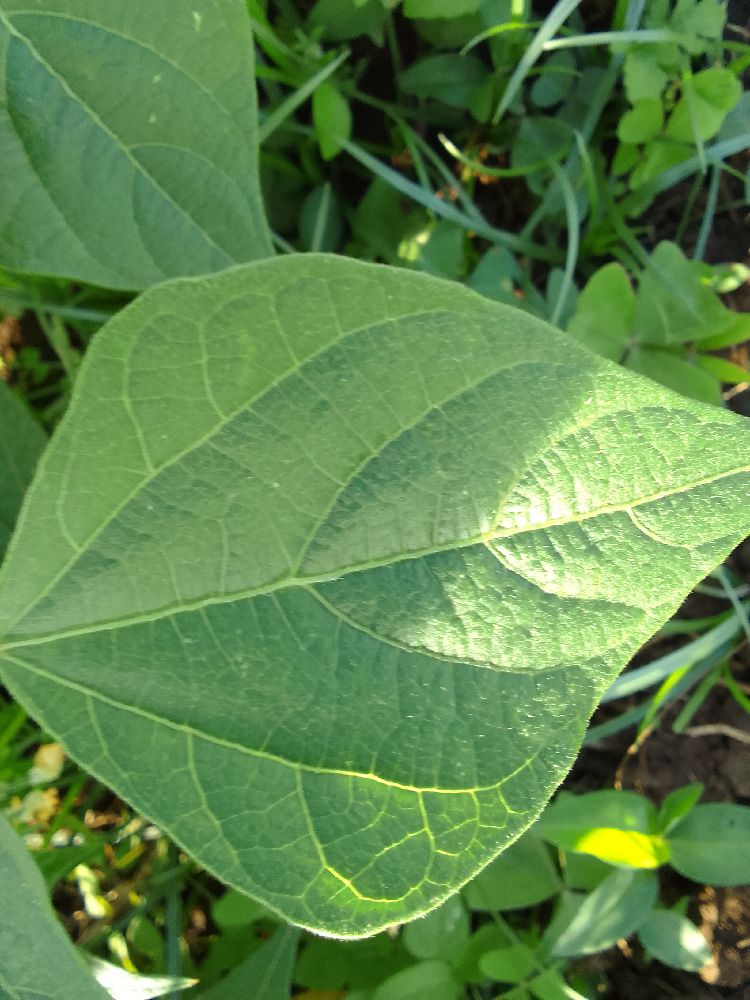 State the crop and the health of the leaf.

common bean, healthy
